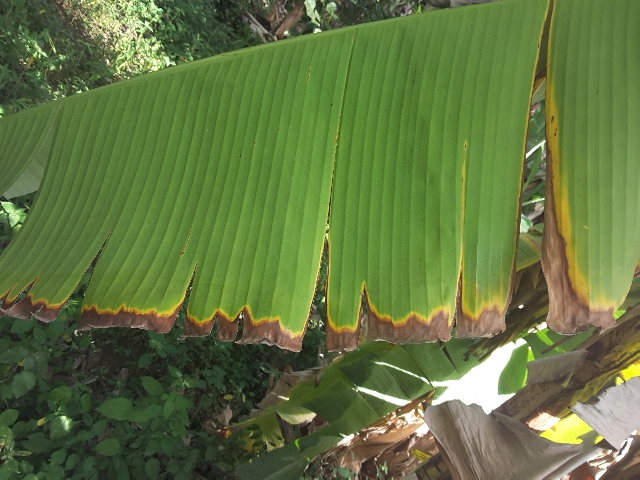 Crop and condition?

banana, fusarium wilt race 1
